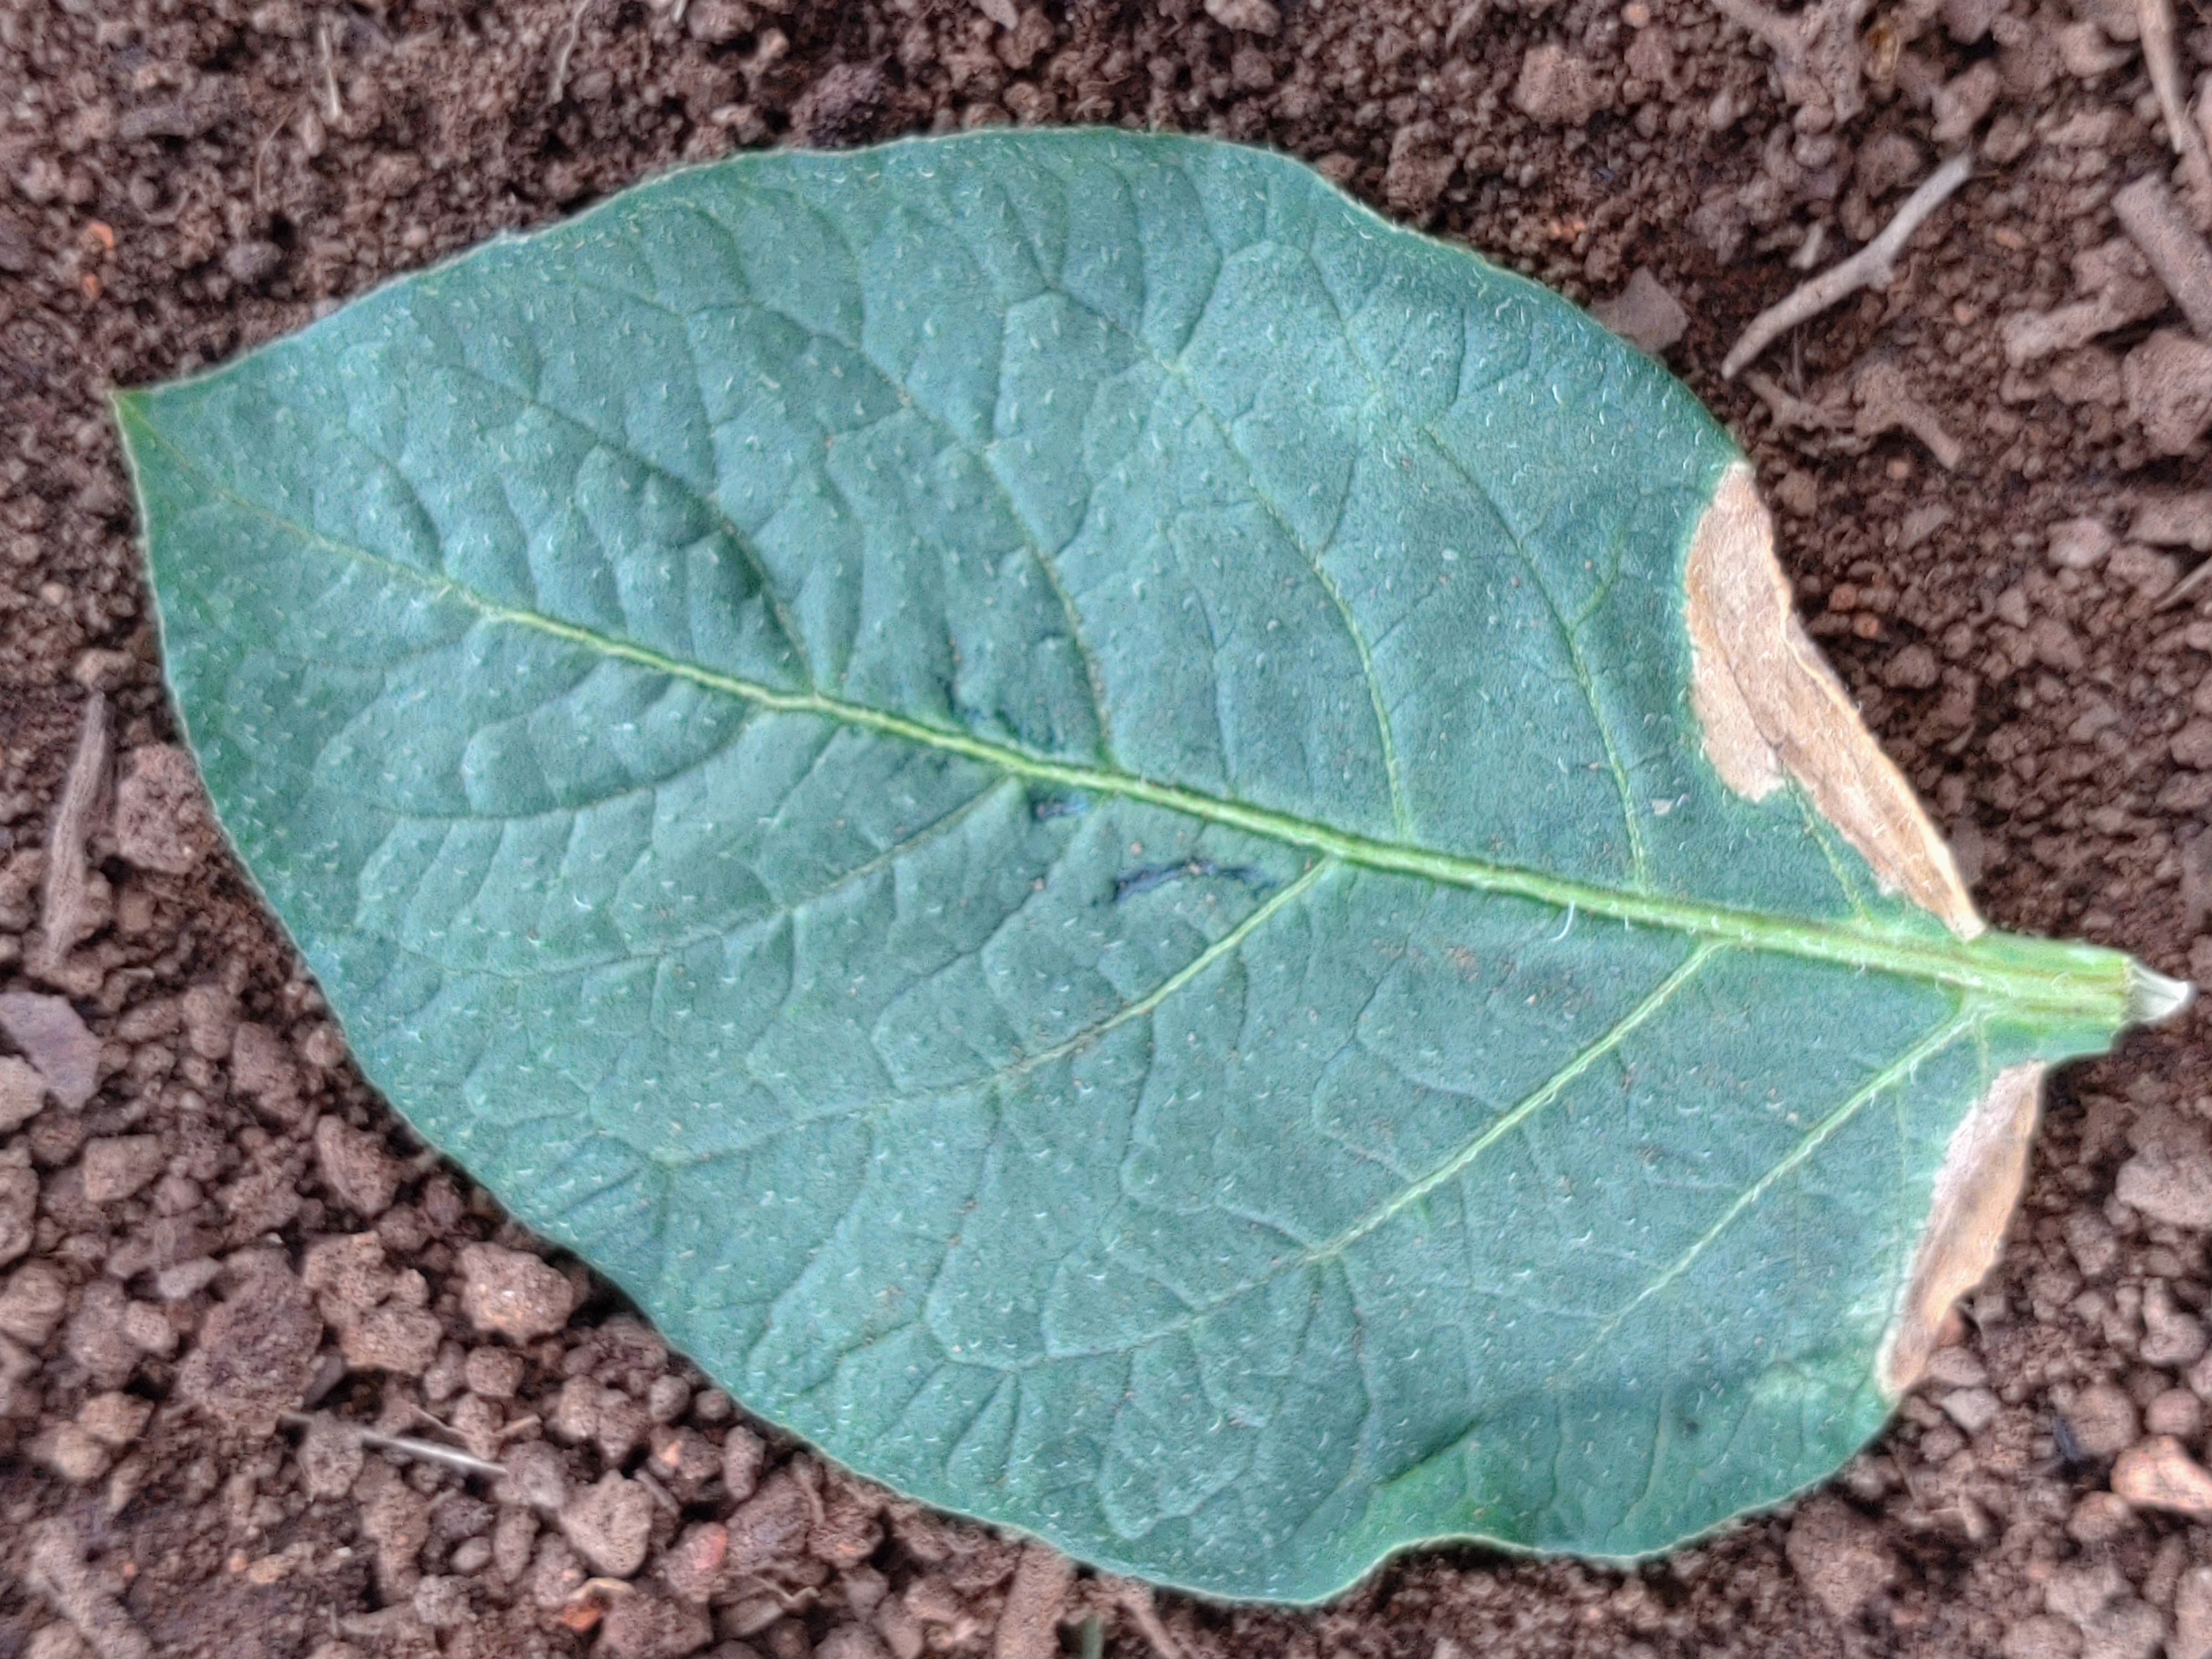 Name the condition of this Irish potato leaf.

early blight
